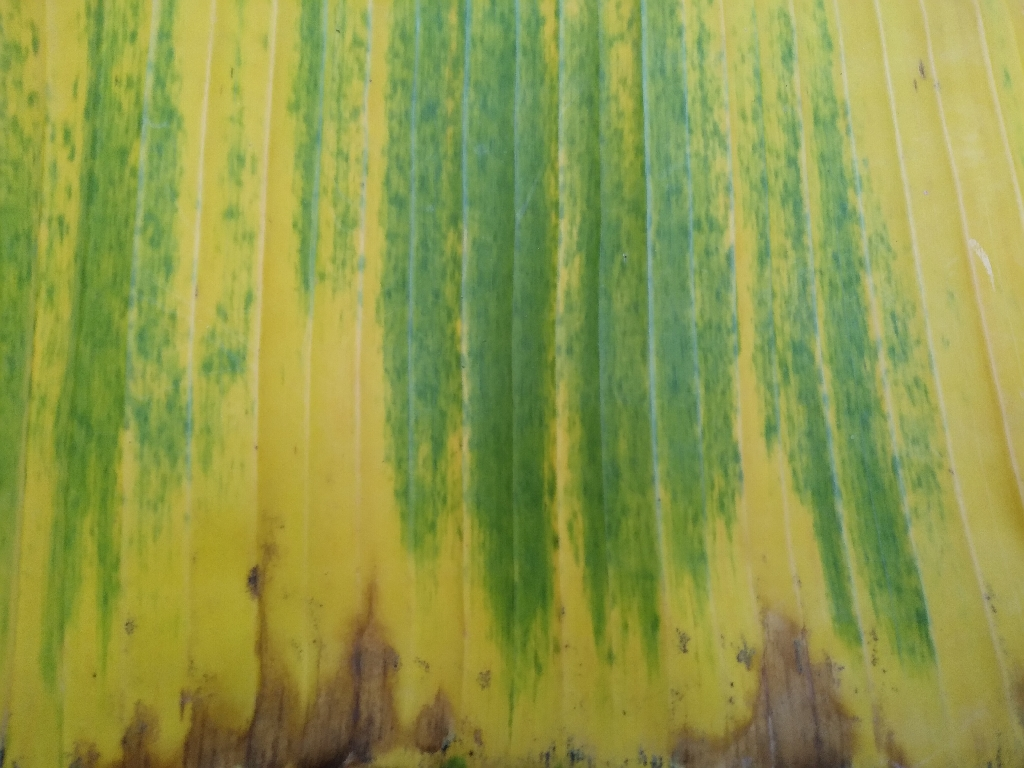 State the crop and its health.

banana, fusarium wilt race 1
